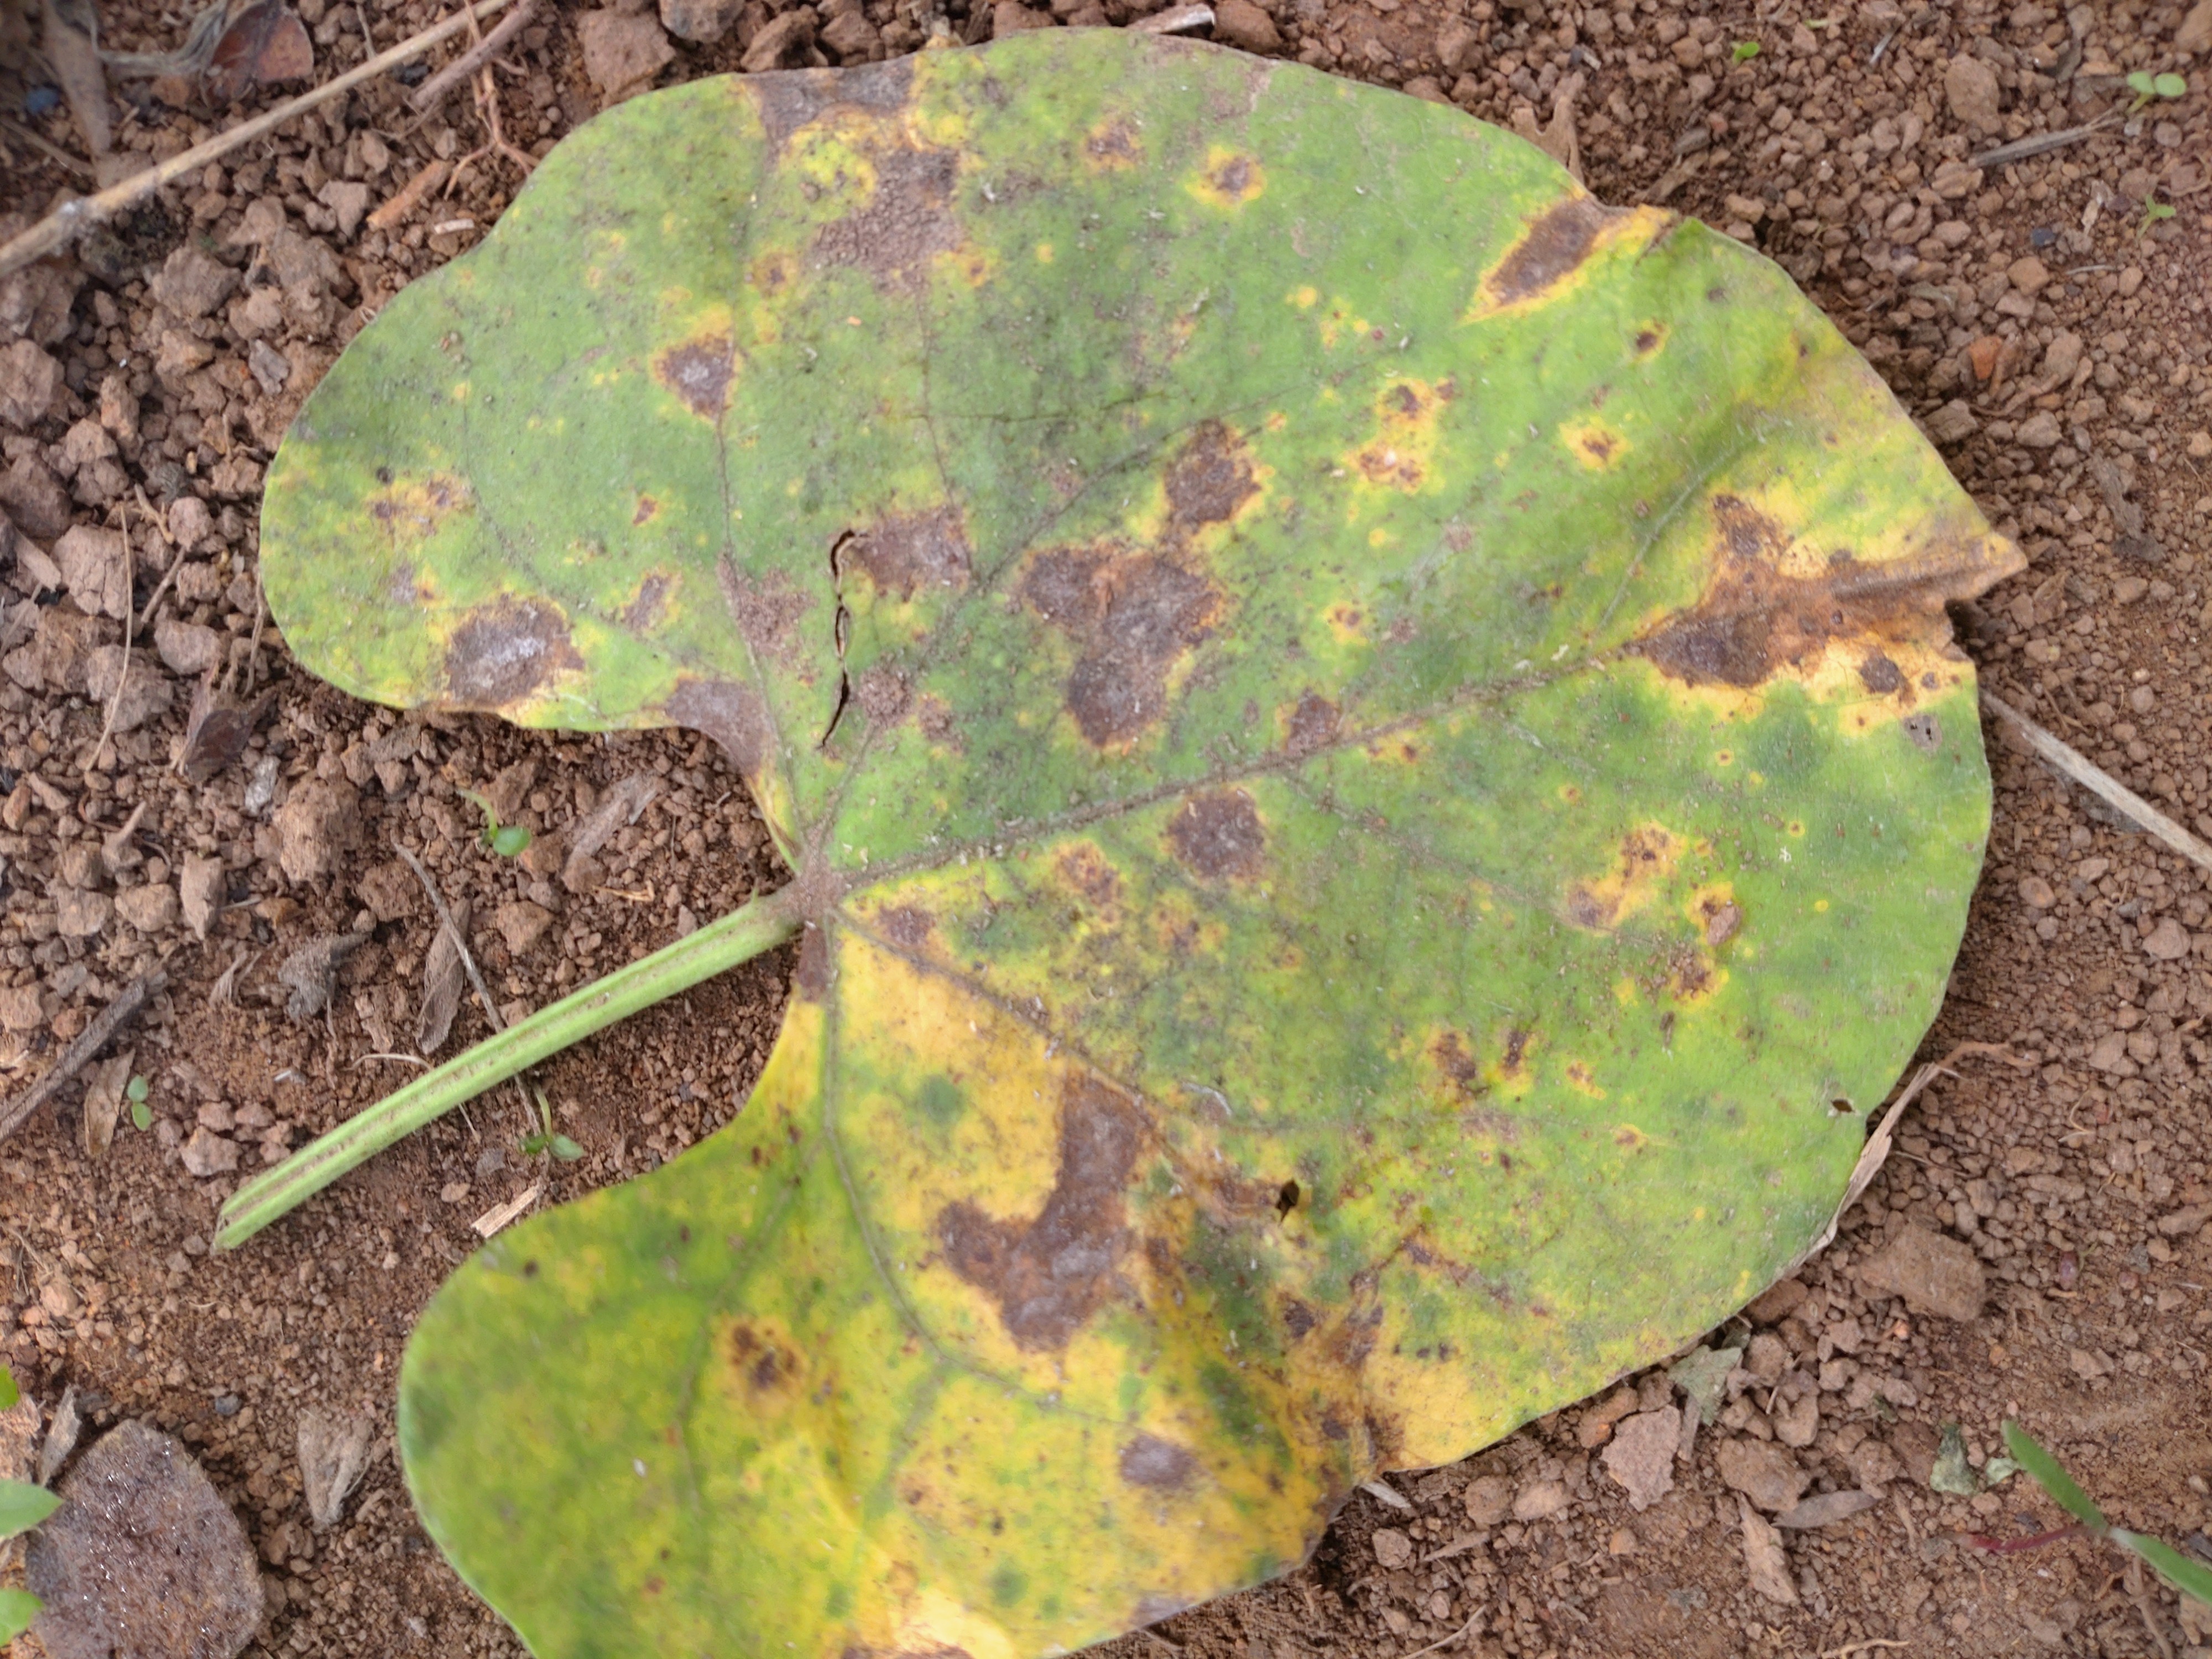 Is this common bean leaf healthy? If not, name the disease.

rust
